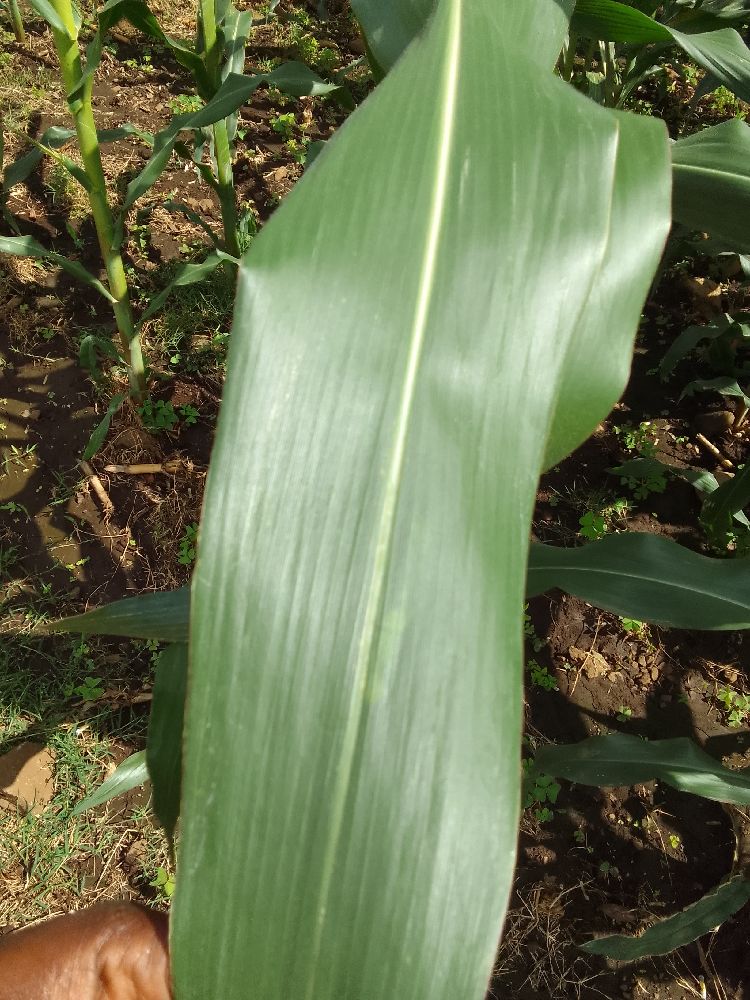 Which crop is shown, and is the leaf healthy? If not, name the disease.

maize, healthy
